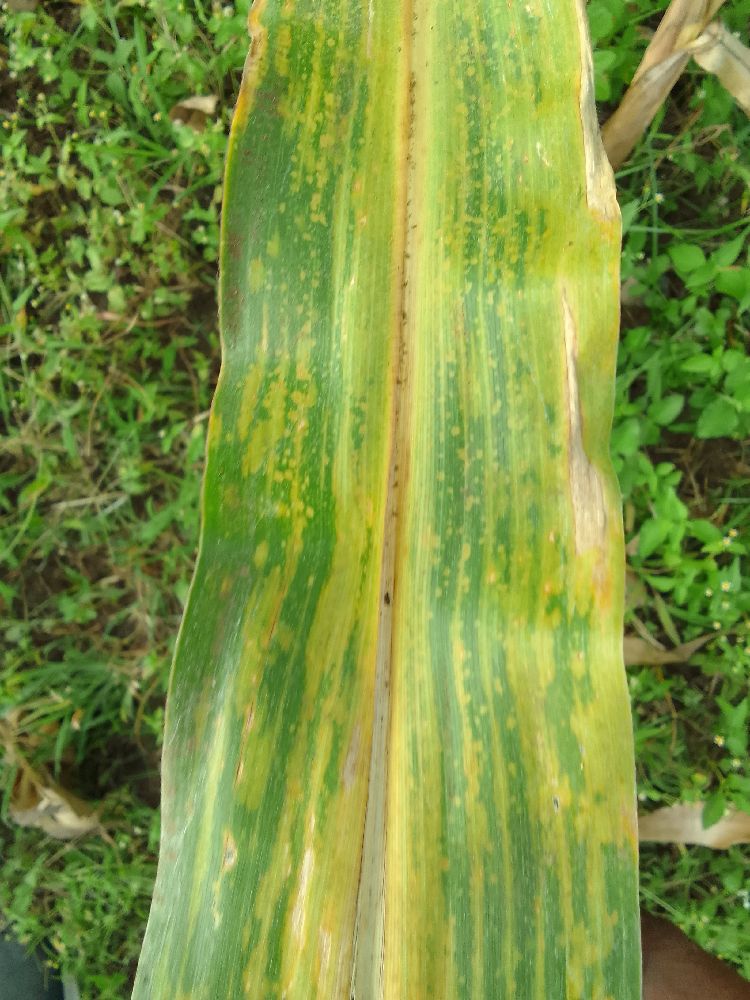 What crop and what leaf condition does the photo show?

maize, maize lethal necrosis
